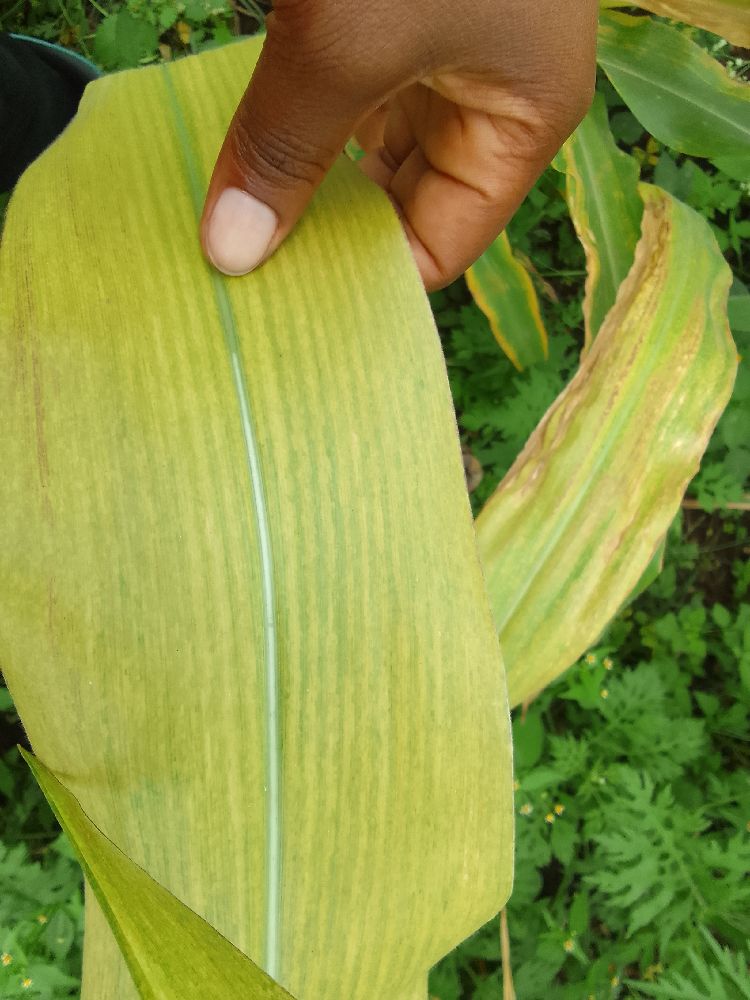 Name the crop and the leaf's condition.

maize, maize lethal necrosis
